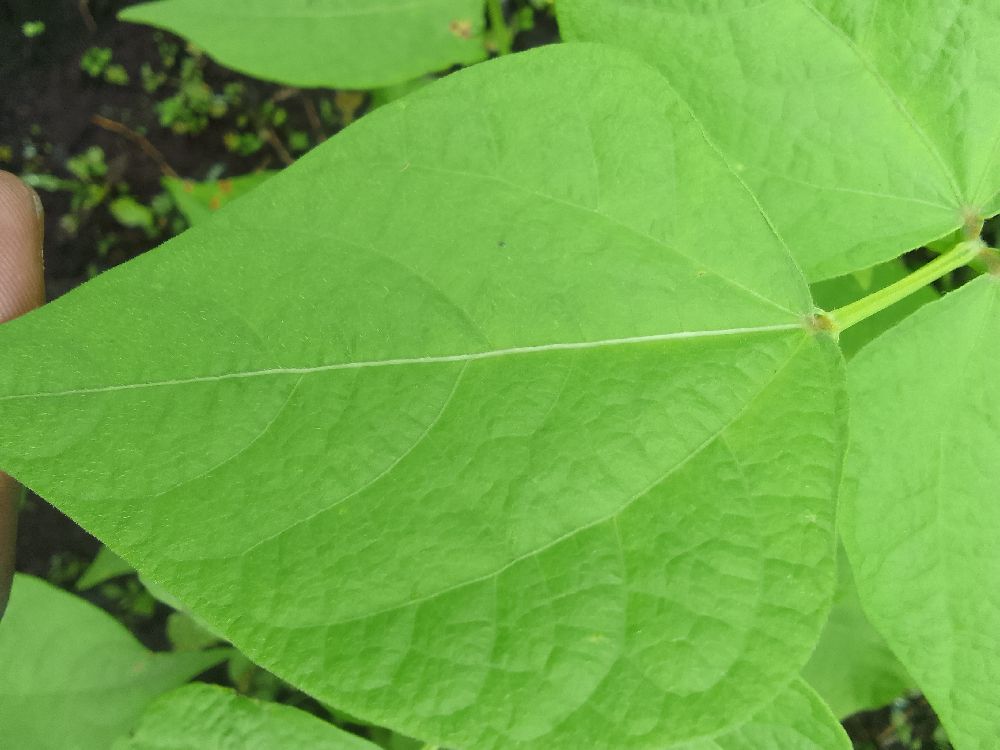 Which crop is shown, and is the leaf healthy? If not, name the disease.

common bean, healthy
